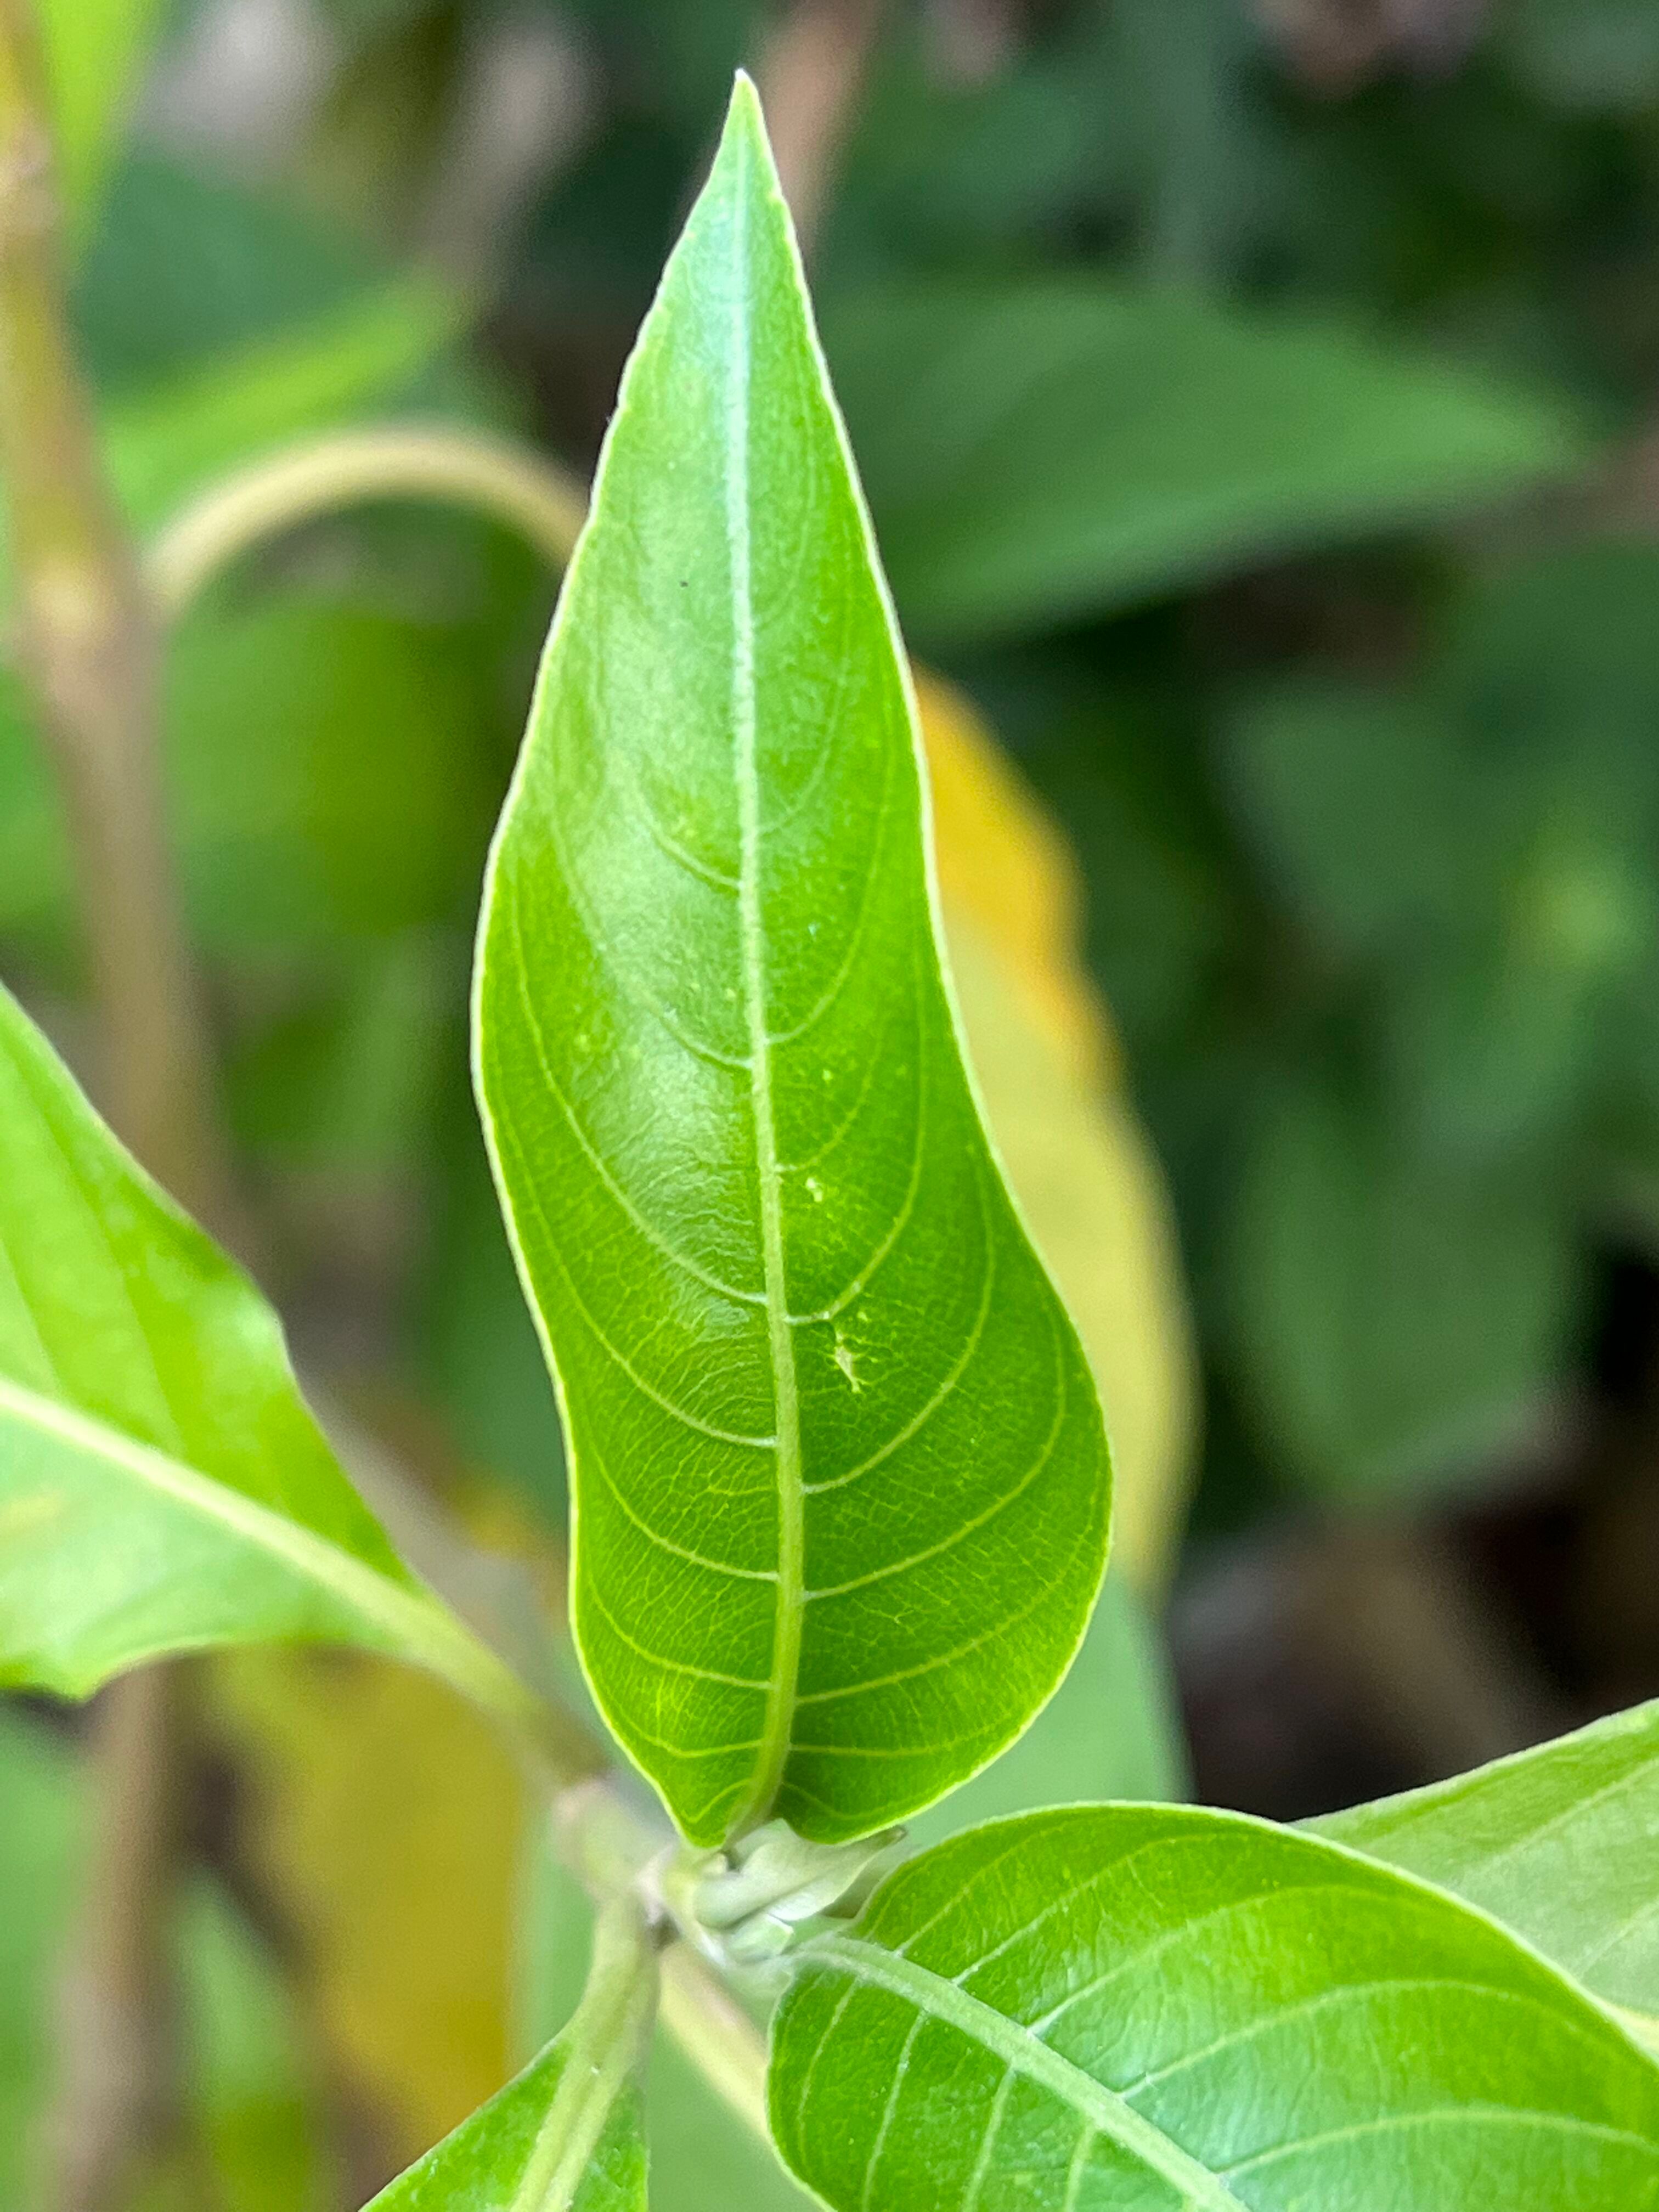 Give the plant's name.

vasaka
